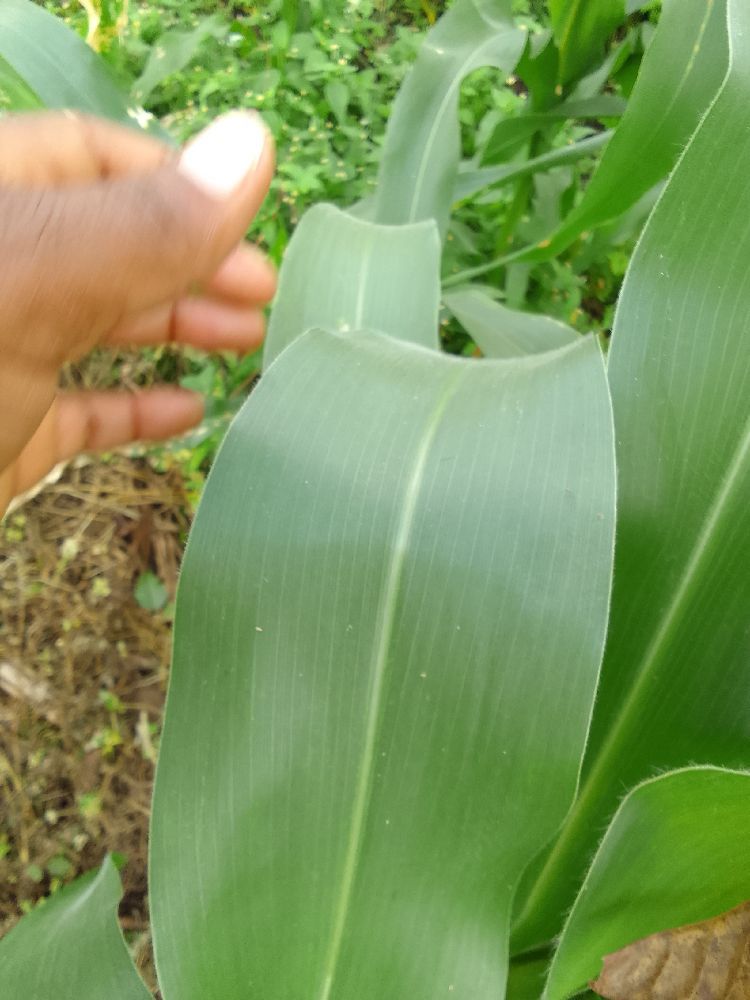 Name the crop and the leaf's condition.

maize, healthy
